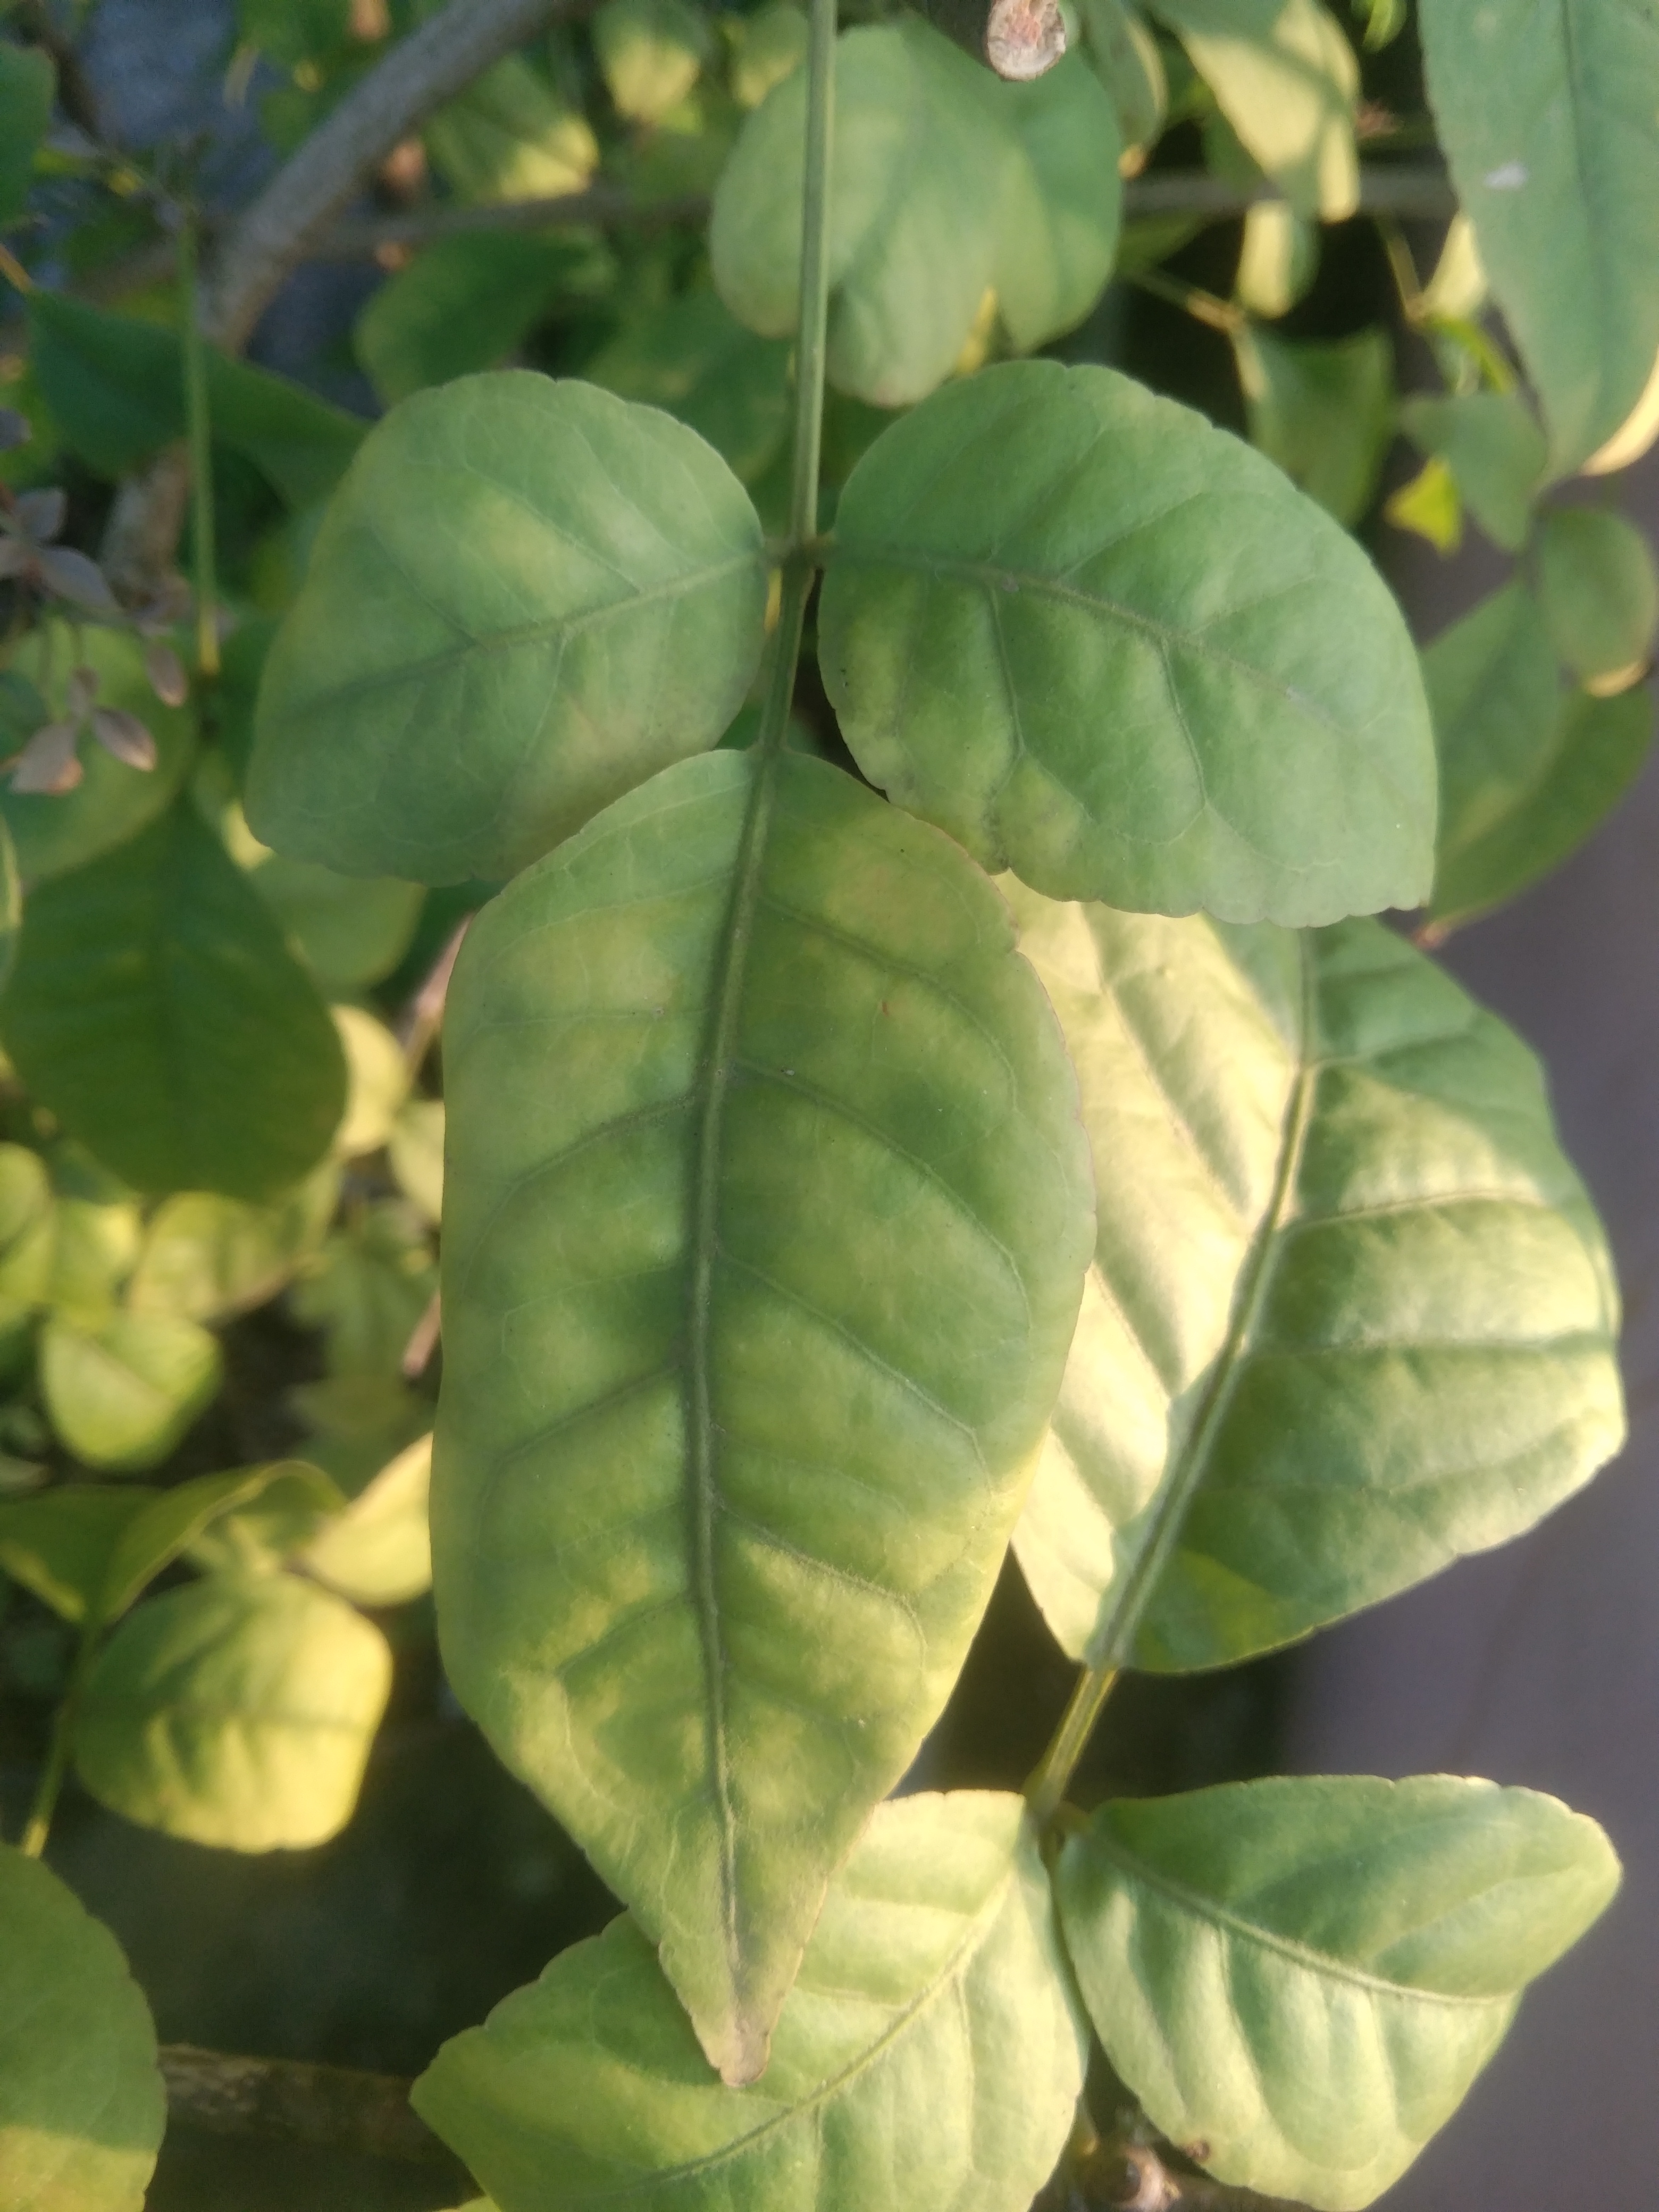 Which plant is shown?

wood apple
